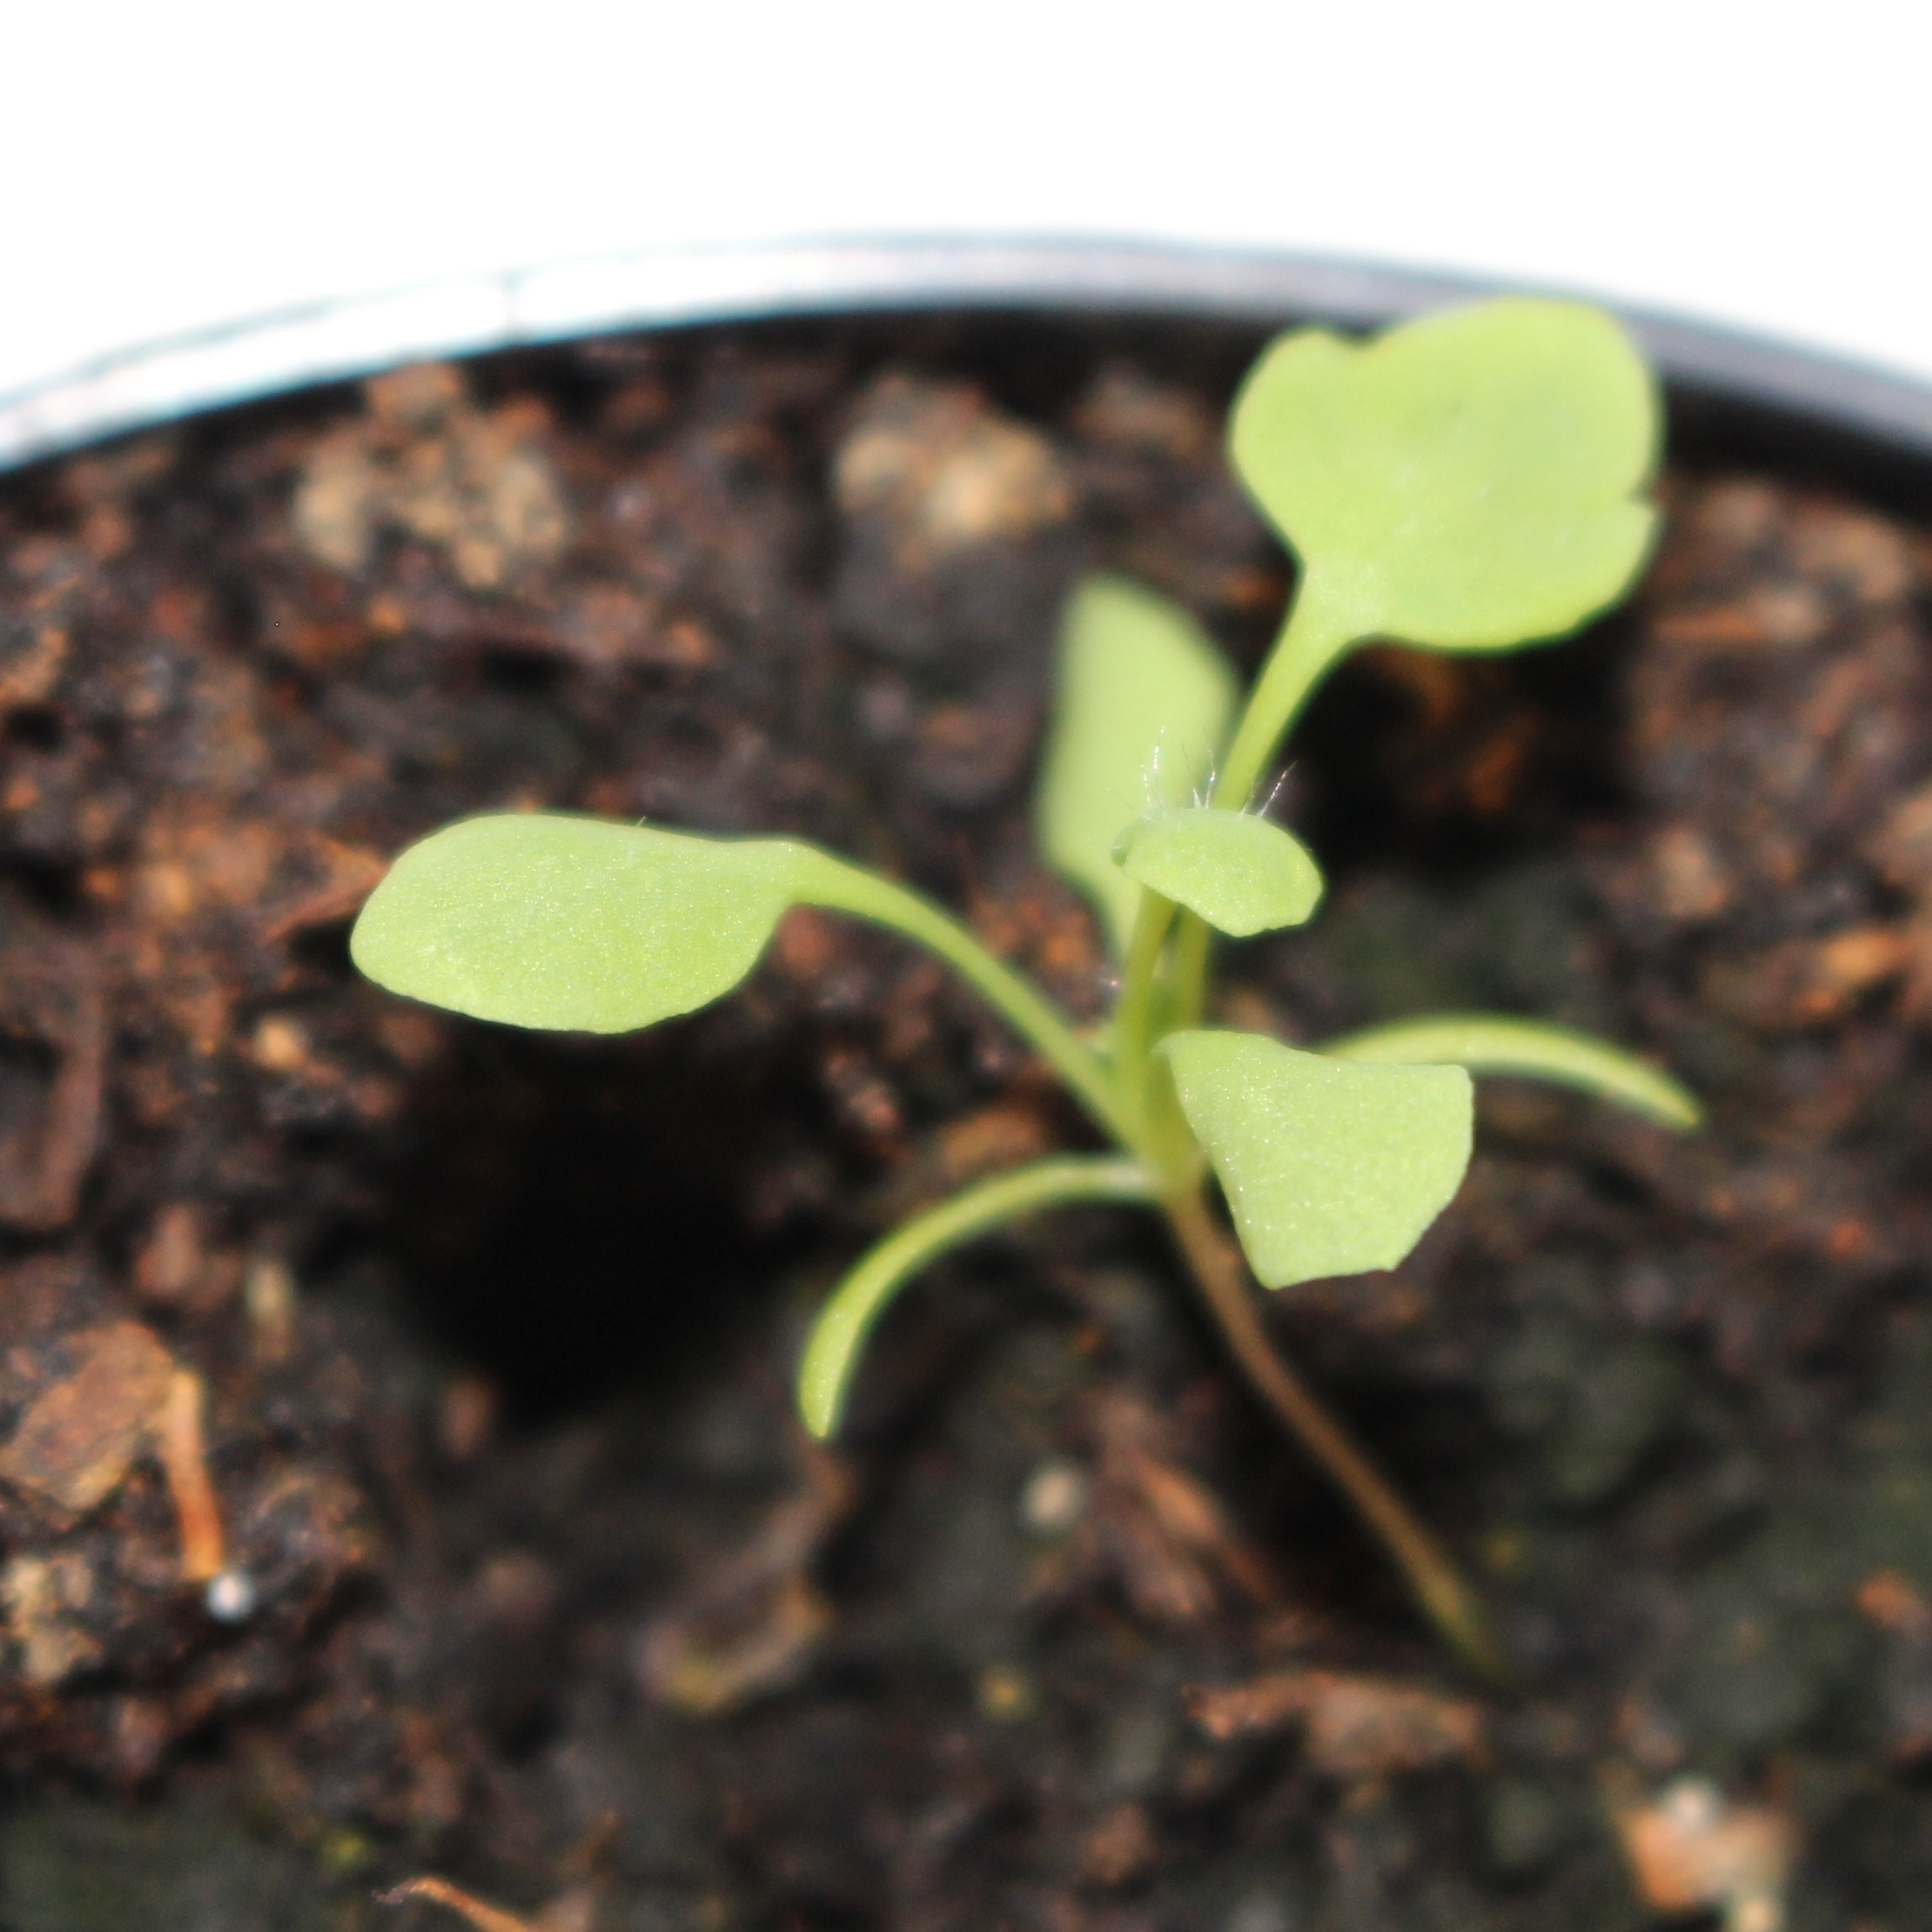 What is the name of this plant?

Papaver rhoeas
